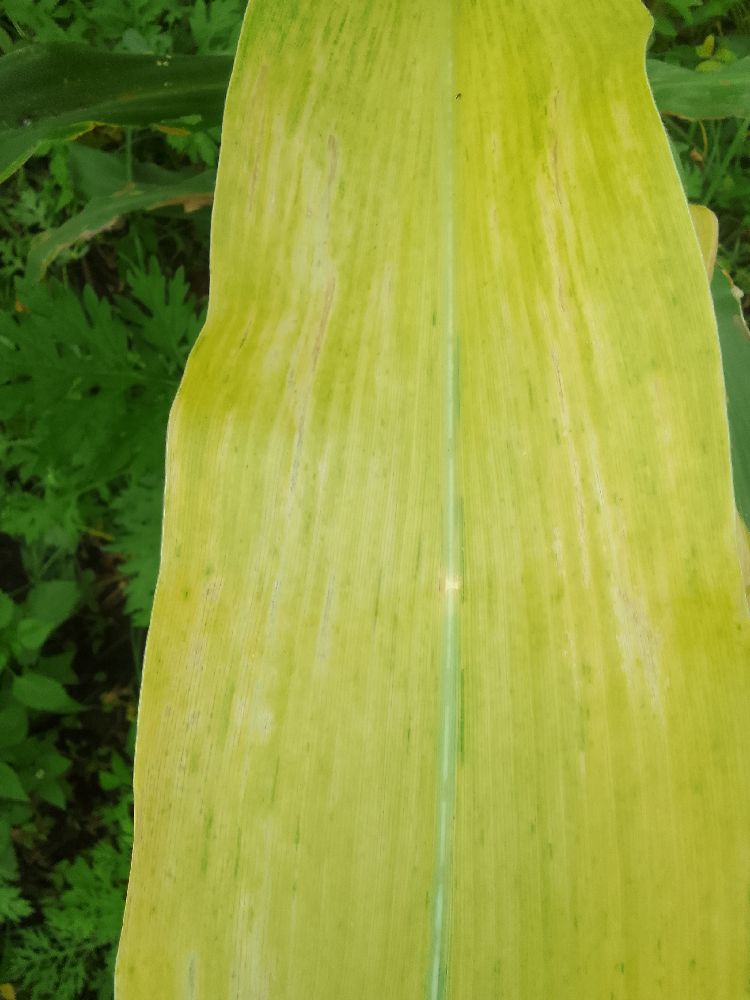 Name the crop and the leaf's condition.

maize, maize lethal necrosis
